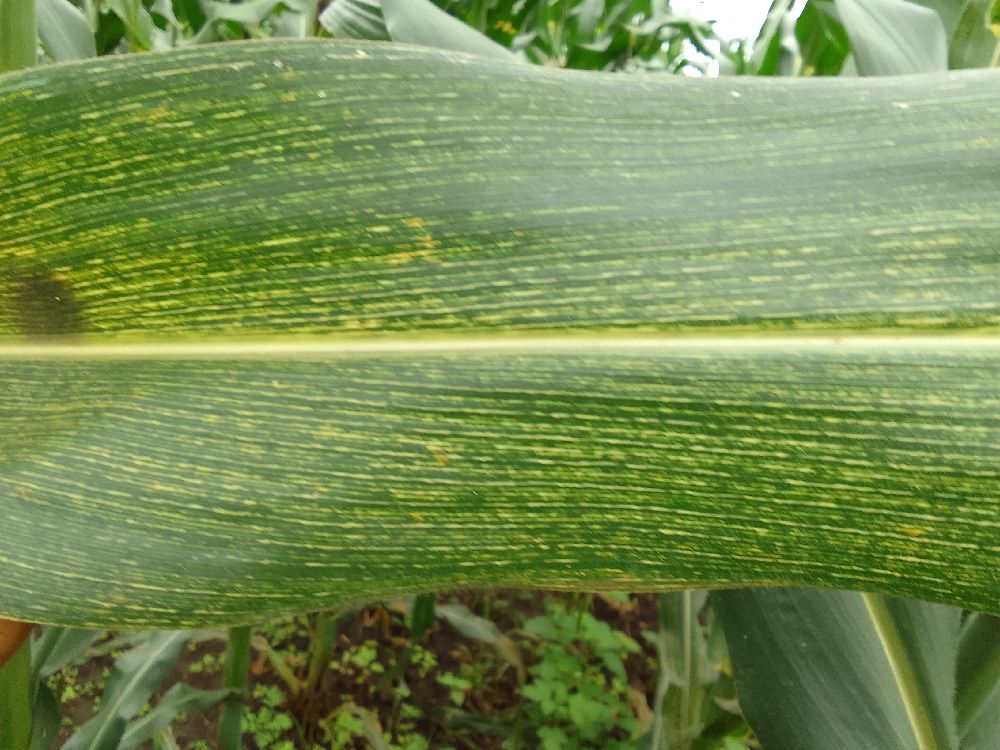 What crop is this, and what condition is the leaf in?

maize, maize streak virus
